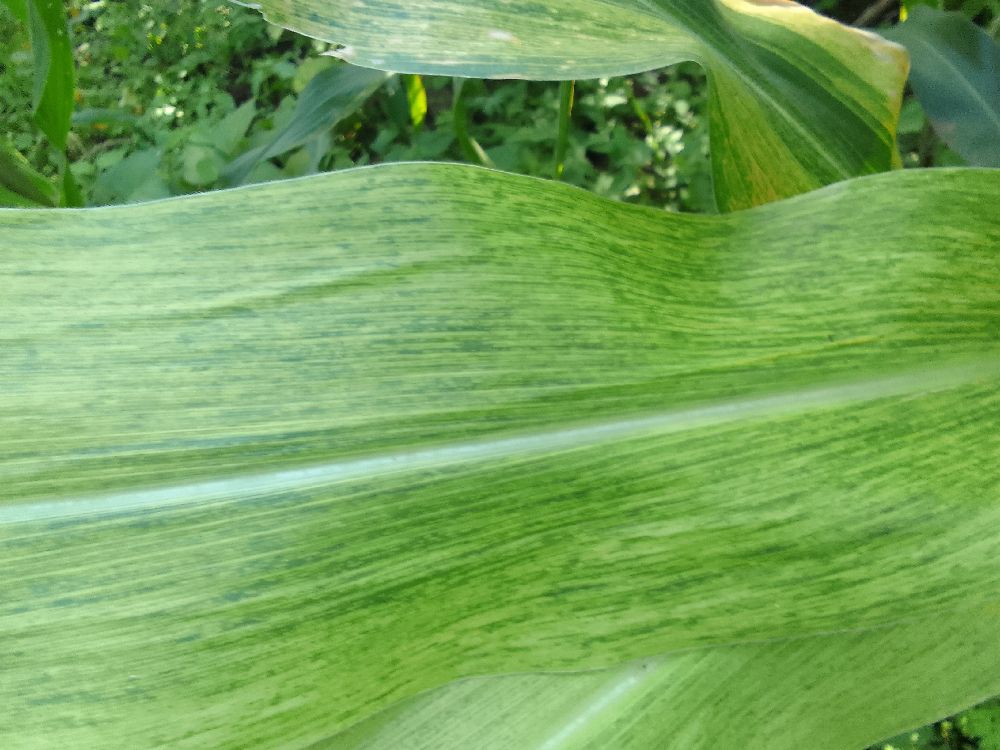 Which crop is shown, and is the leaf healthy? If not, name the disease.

maize, maize lethal necrosis
